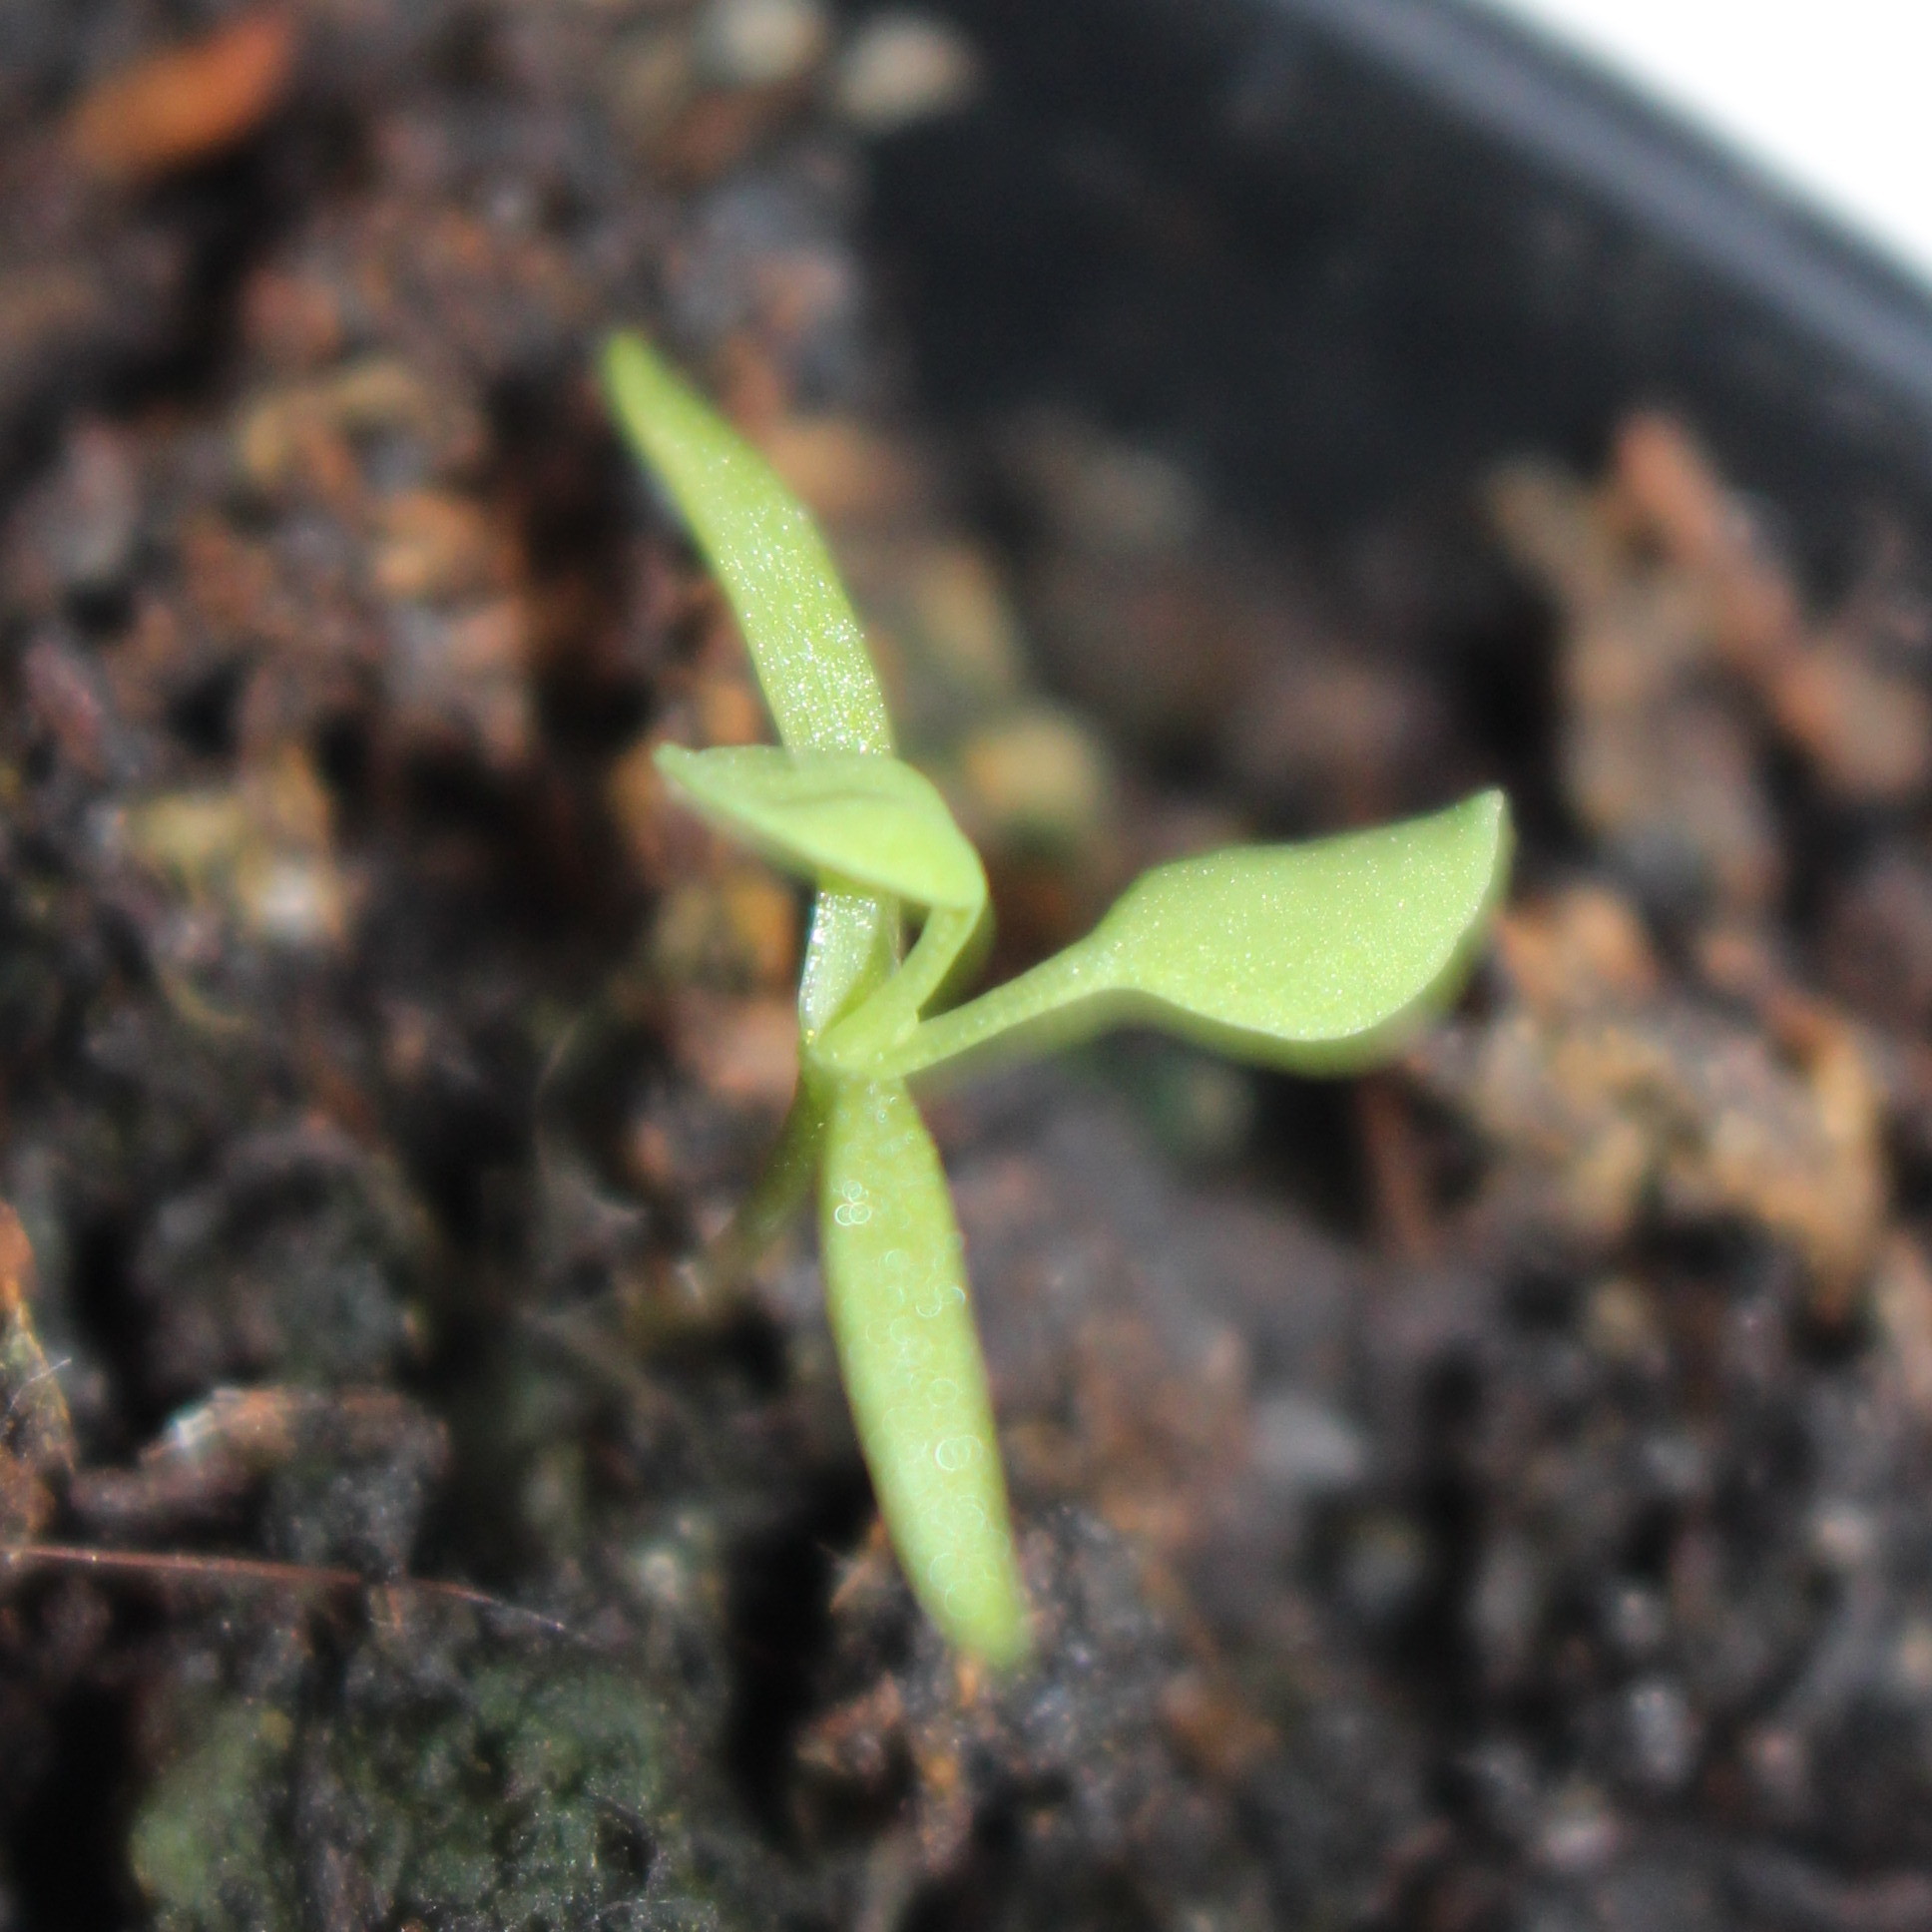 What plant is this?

Papaver rhoeas
